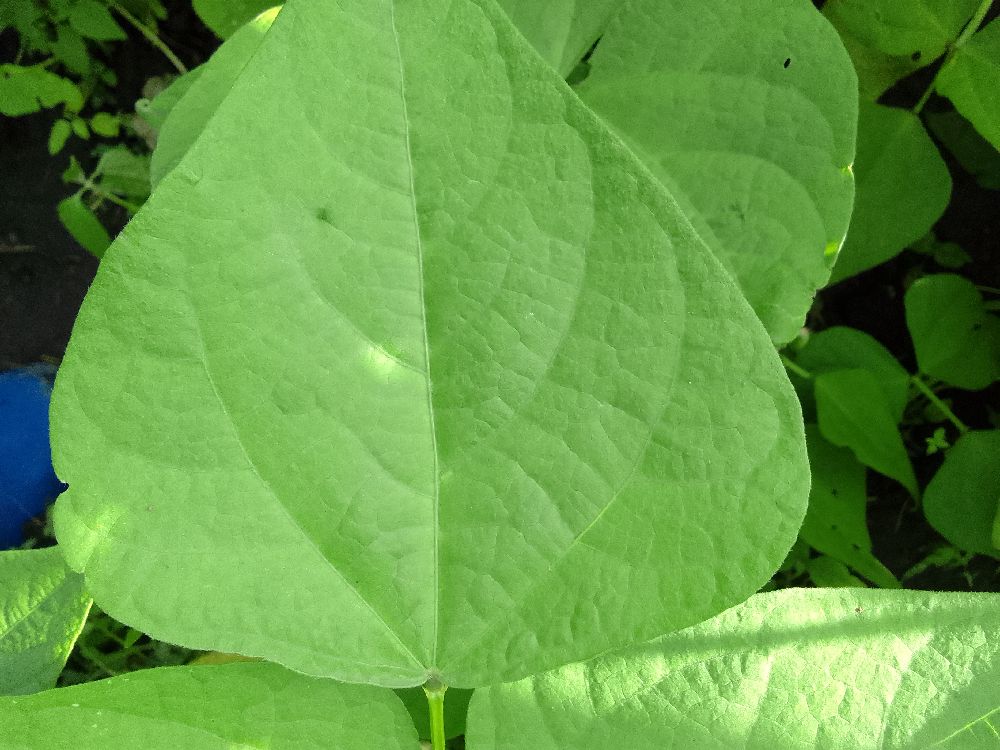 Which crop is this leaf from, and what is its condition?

common bean, healthy
